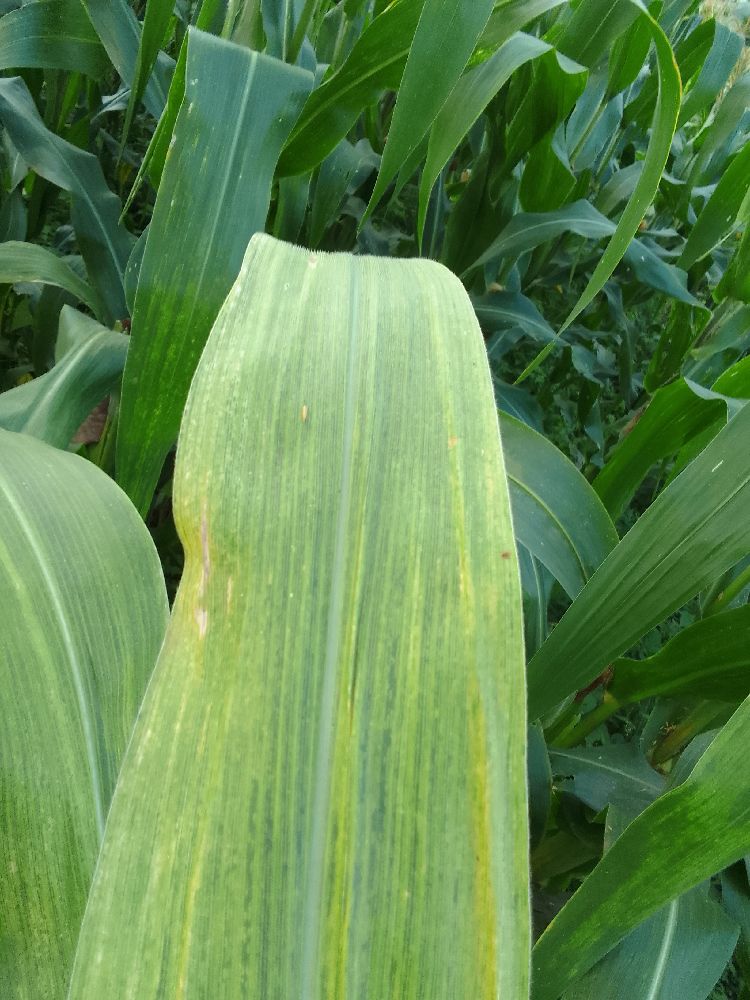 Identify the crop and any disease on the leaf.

maize, maize lethal necrosis
